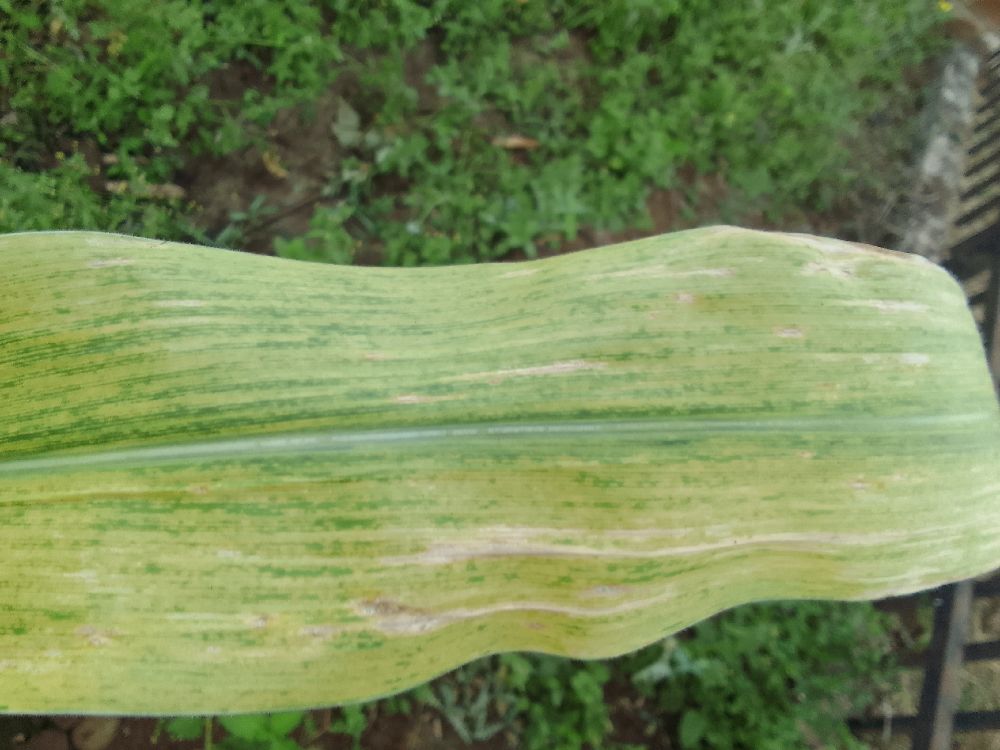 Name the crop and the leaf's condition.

maize, maize lethal necrosis
